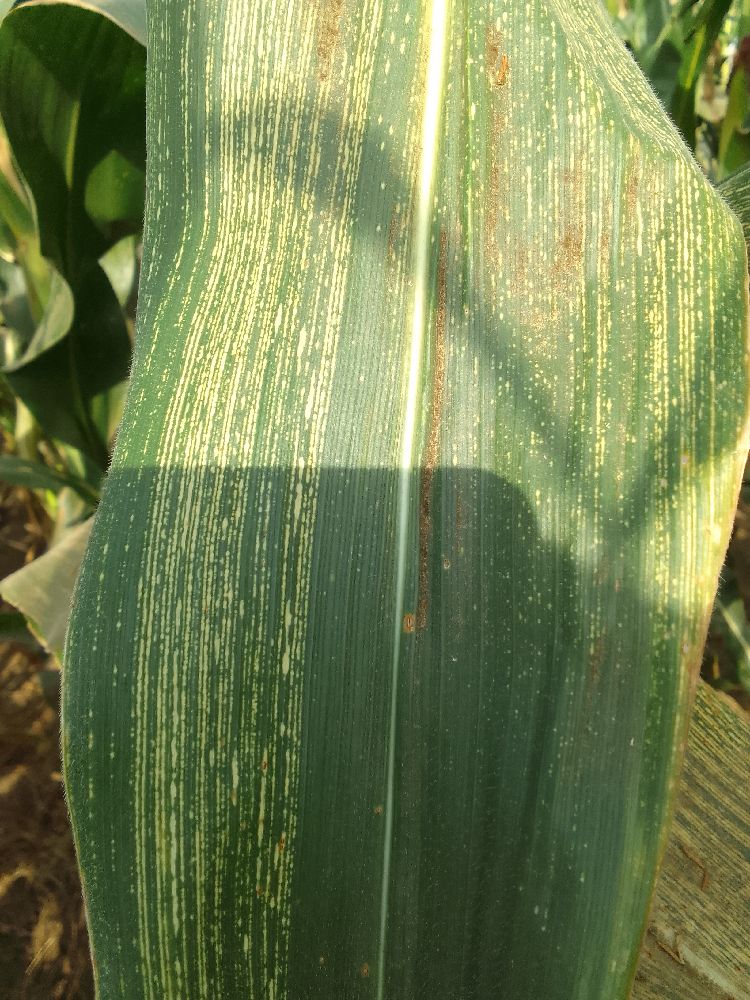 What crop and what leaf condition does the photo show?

maize, maize streak virus
